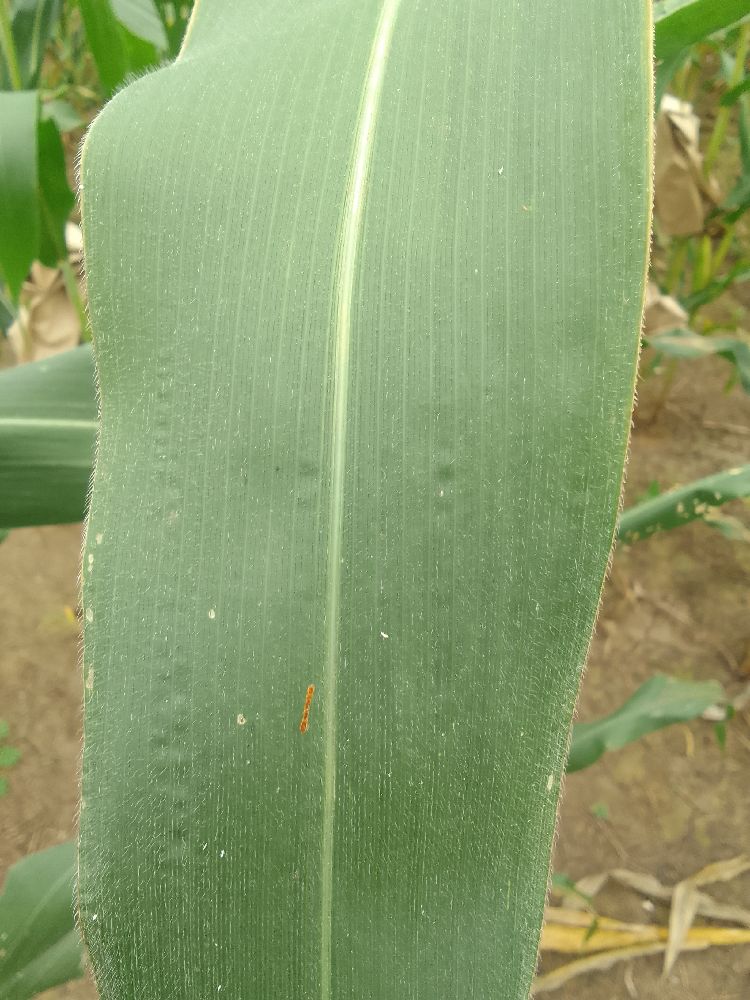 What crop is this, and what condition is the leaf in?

maize, healthy
